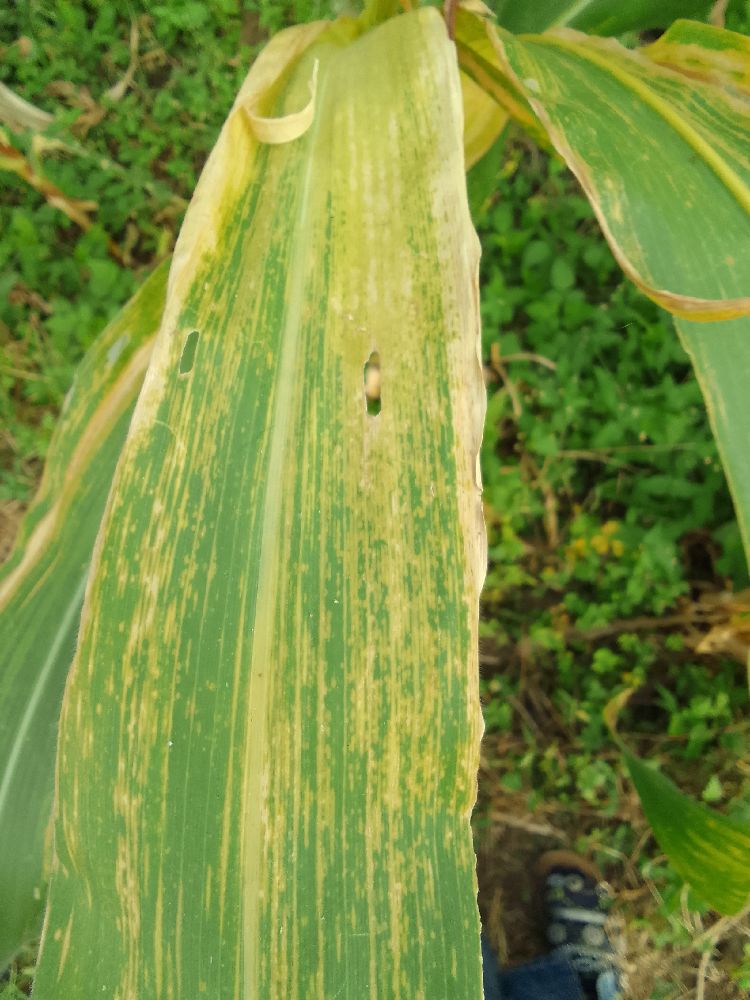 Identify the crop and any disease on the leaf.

maize, maize lethal necrosis
